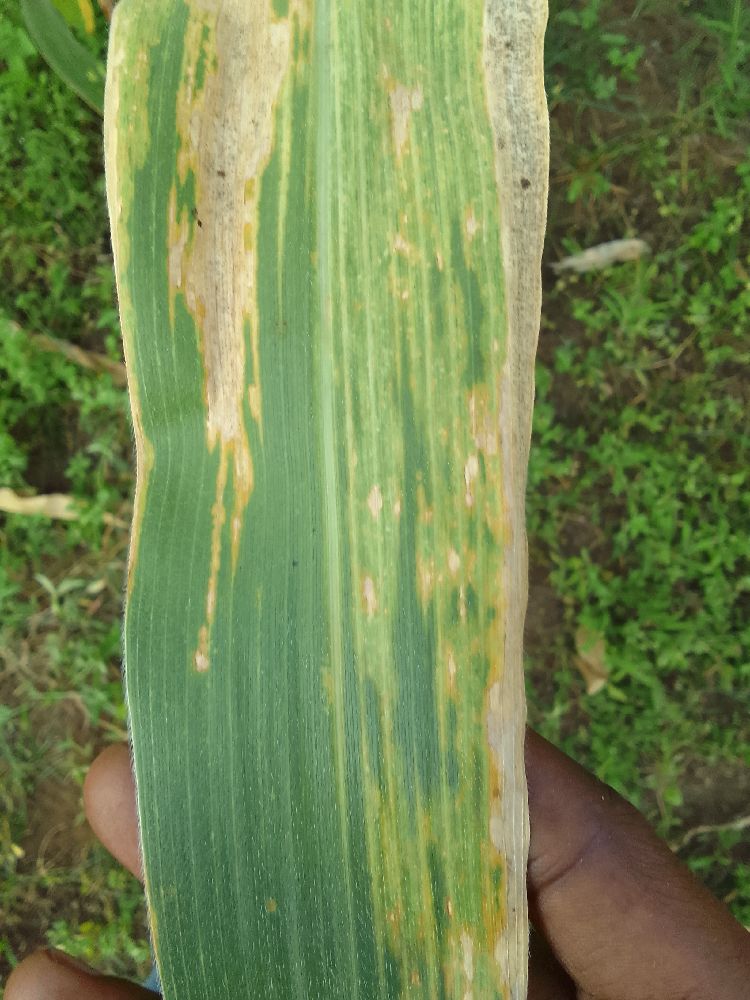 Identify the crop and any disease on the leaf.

maize, maize lethal necrosis
